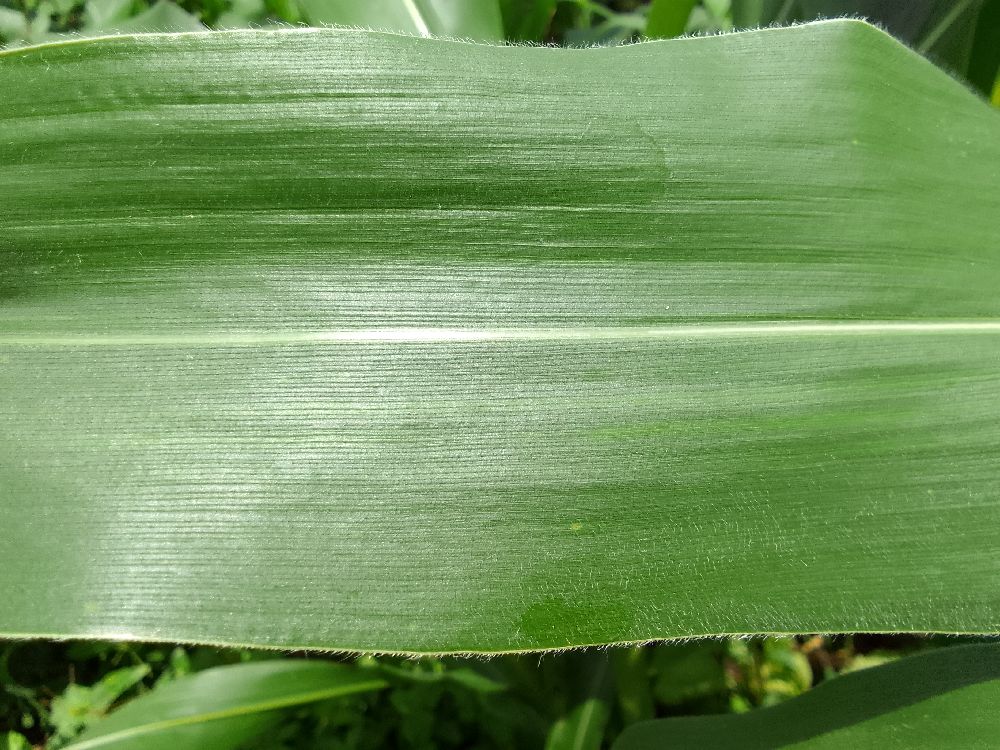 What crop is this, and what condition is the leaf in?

maize, healthy
